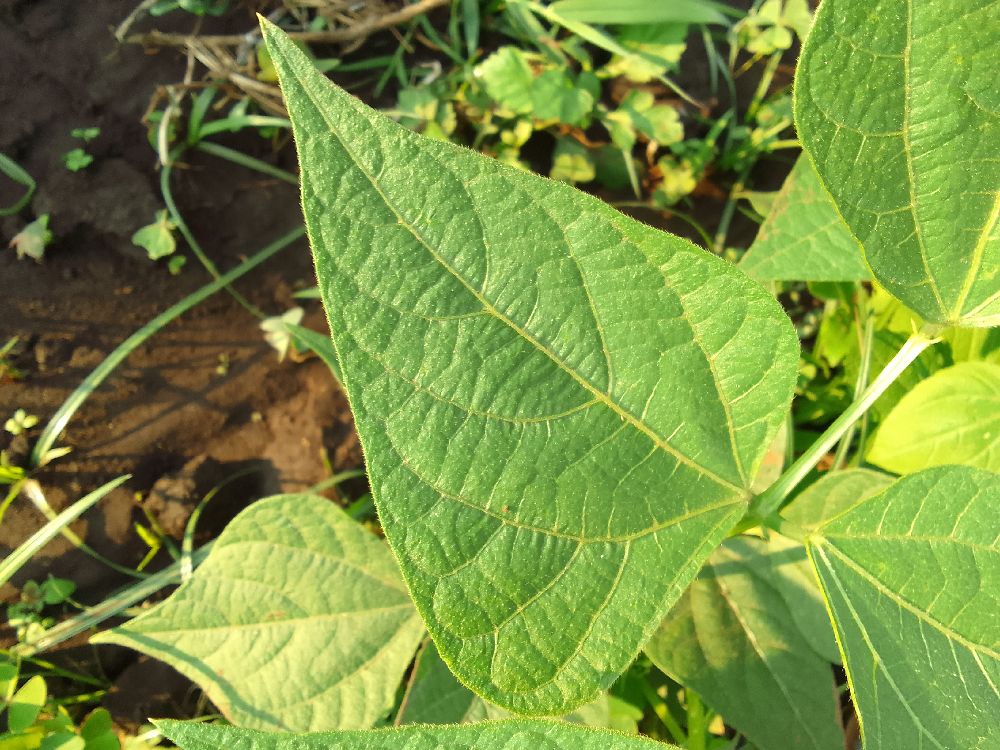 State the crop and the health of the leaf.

common bean, healthy
